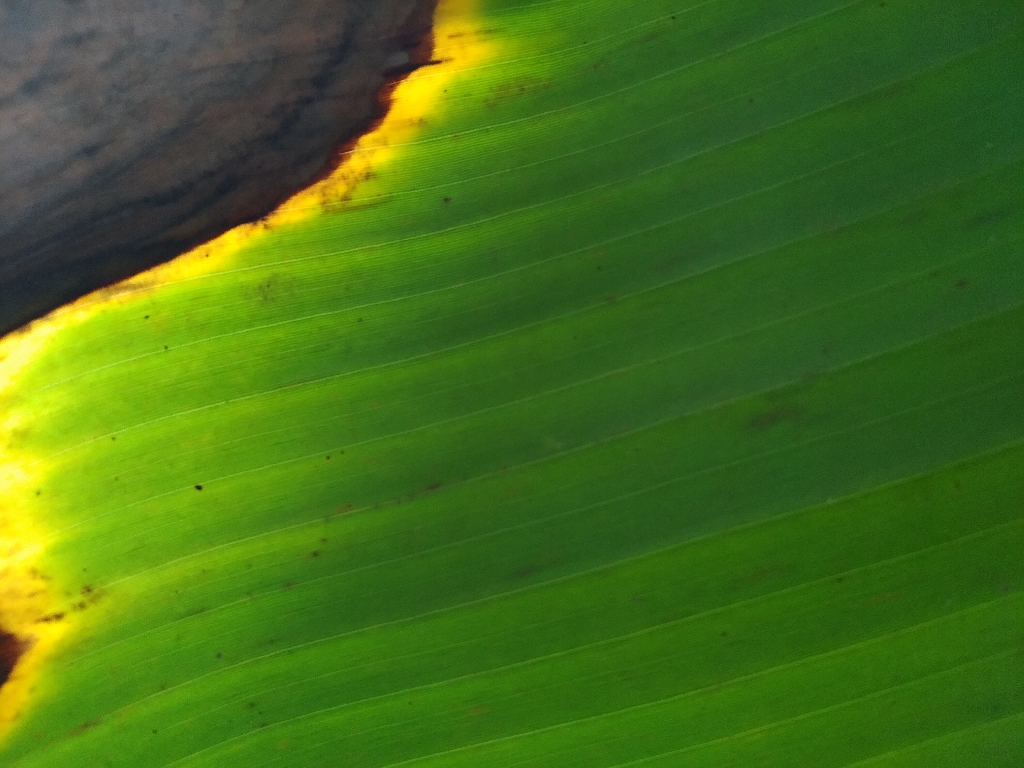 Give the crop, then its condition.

banana, black sigatoka
